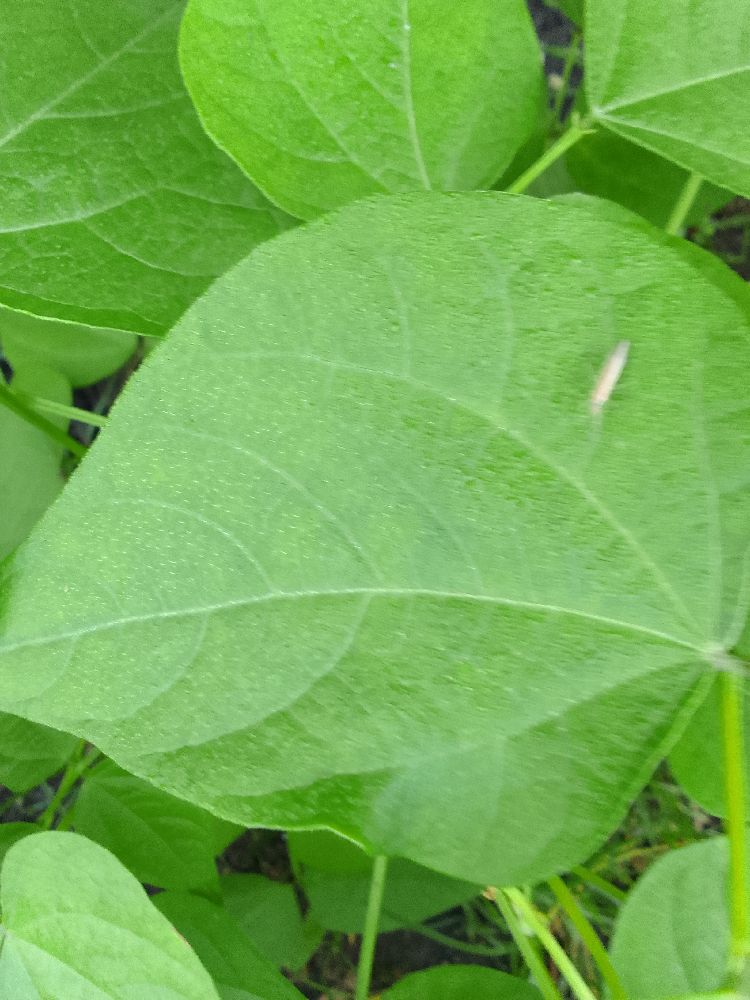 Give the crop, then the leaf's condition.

common bean, healthy
